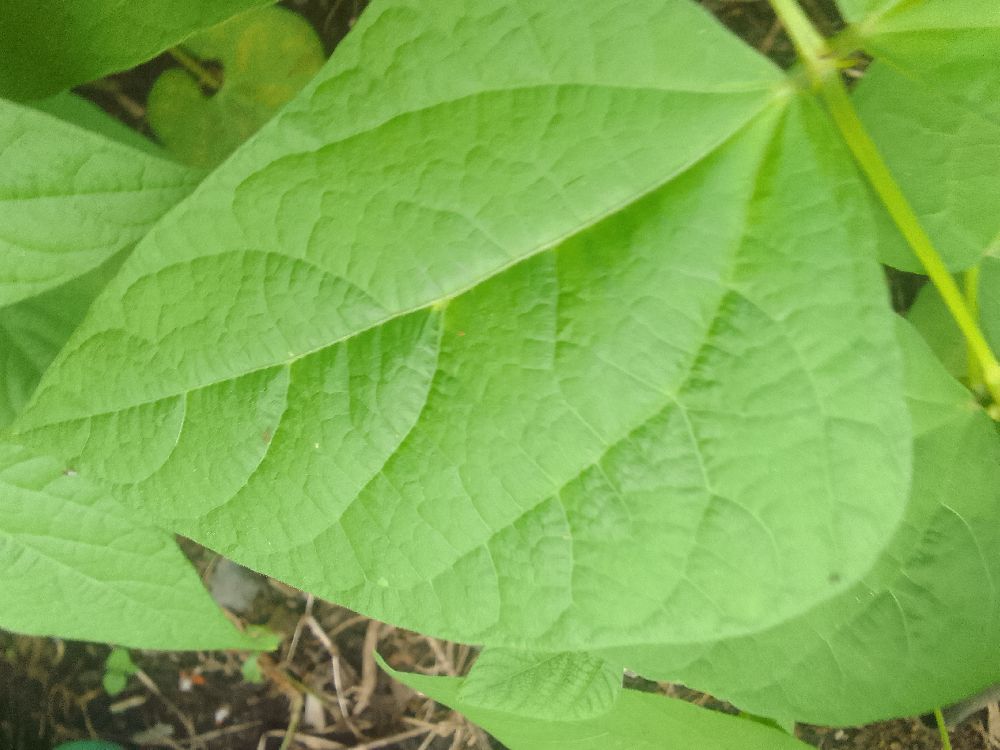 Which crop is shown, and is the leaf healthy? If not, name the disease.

common bean, healthy
